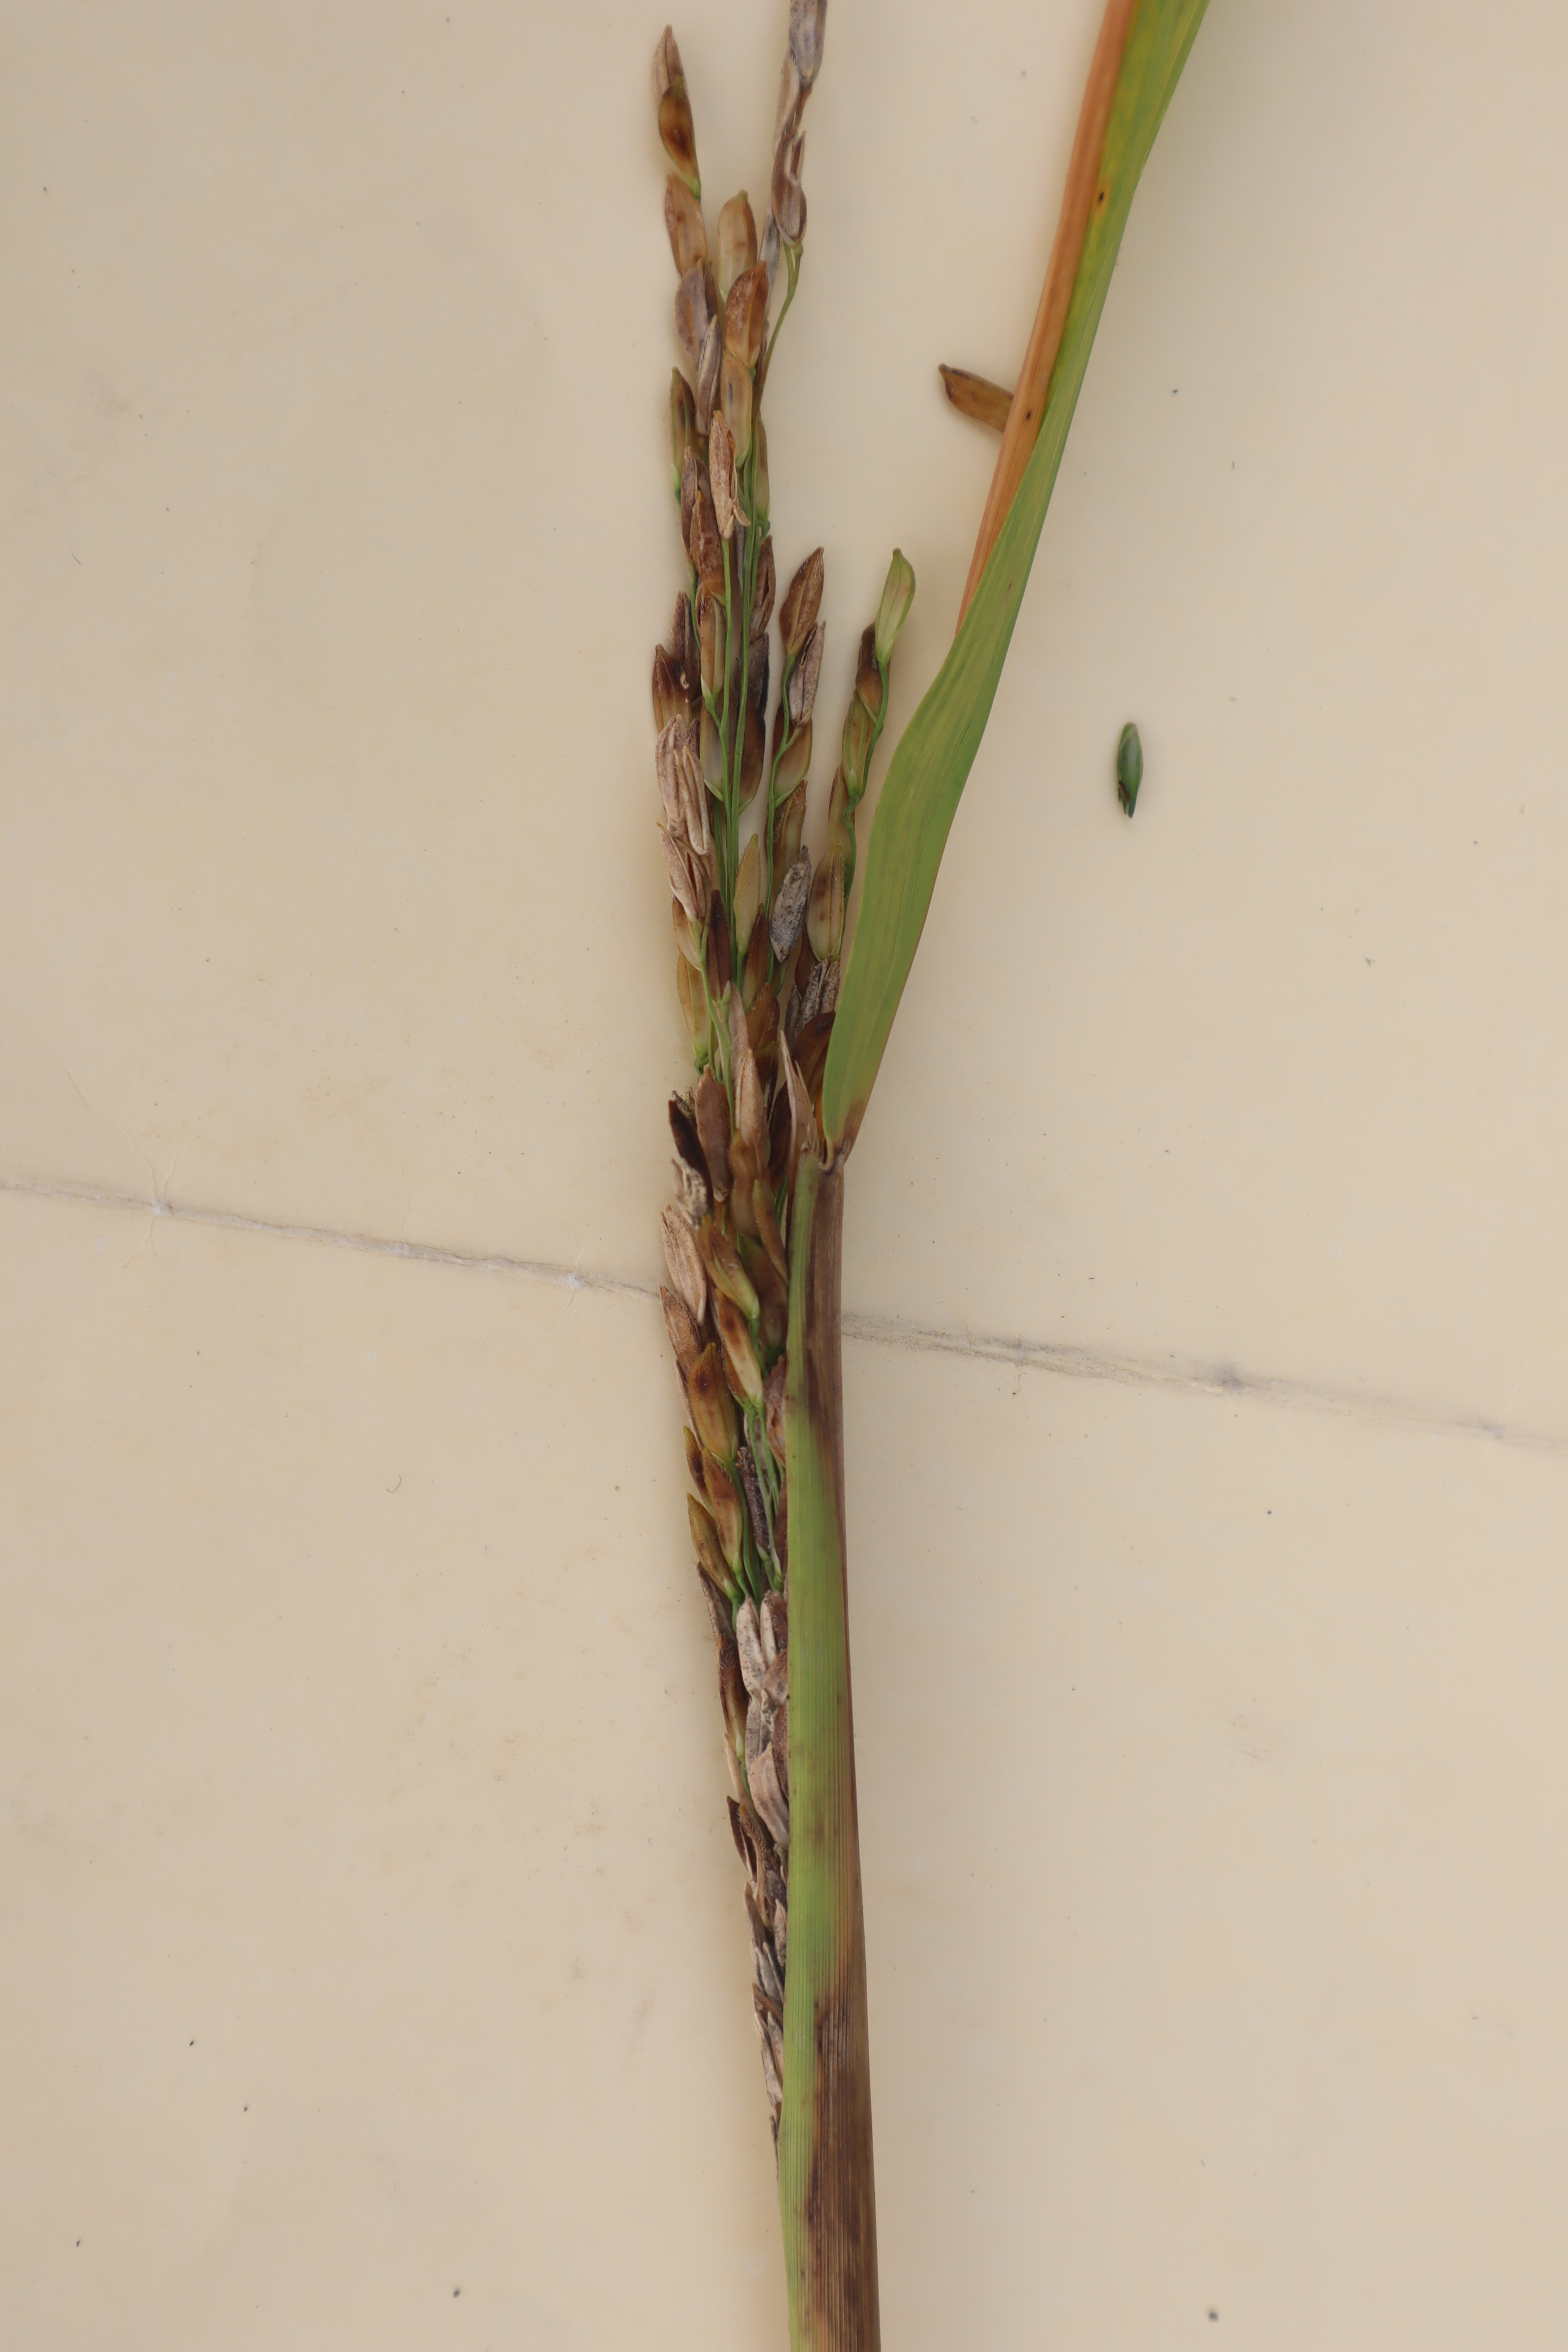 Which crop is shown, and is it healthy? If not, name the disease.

rice, sarocladium oryzae
